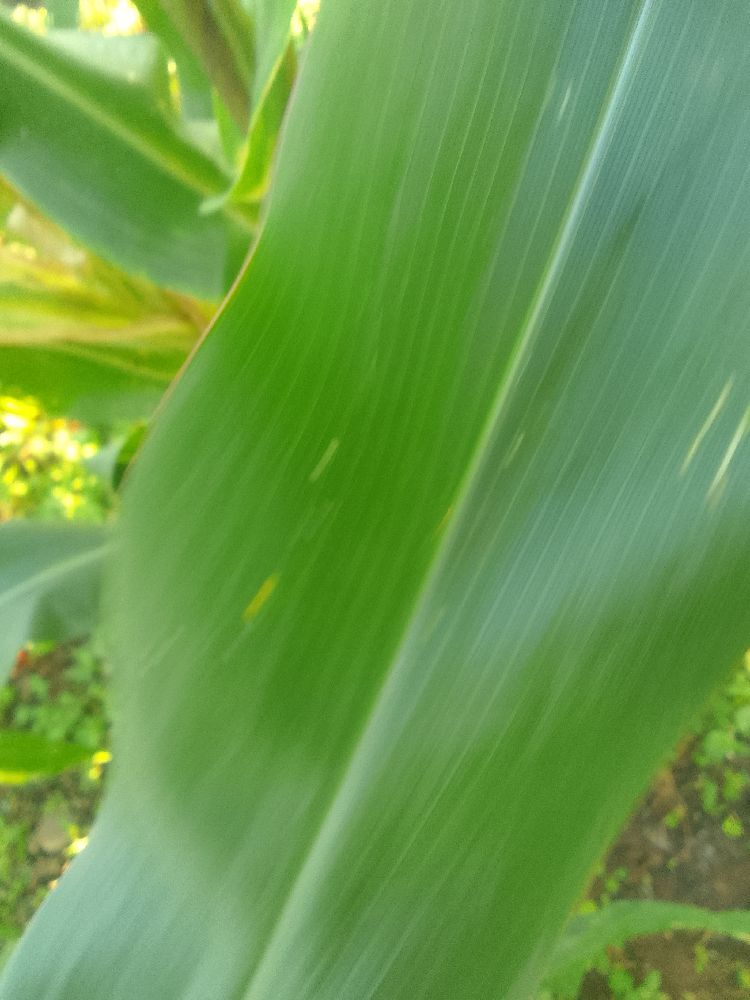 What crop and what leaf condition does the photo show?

maize, healthy
